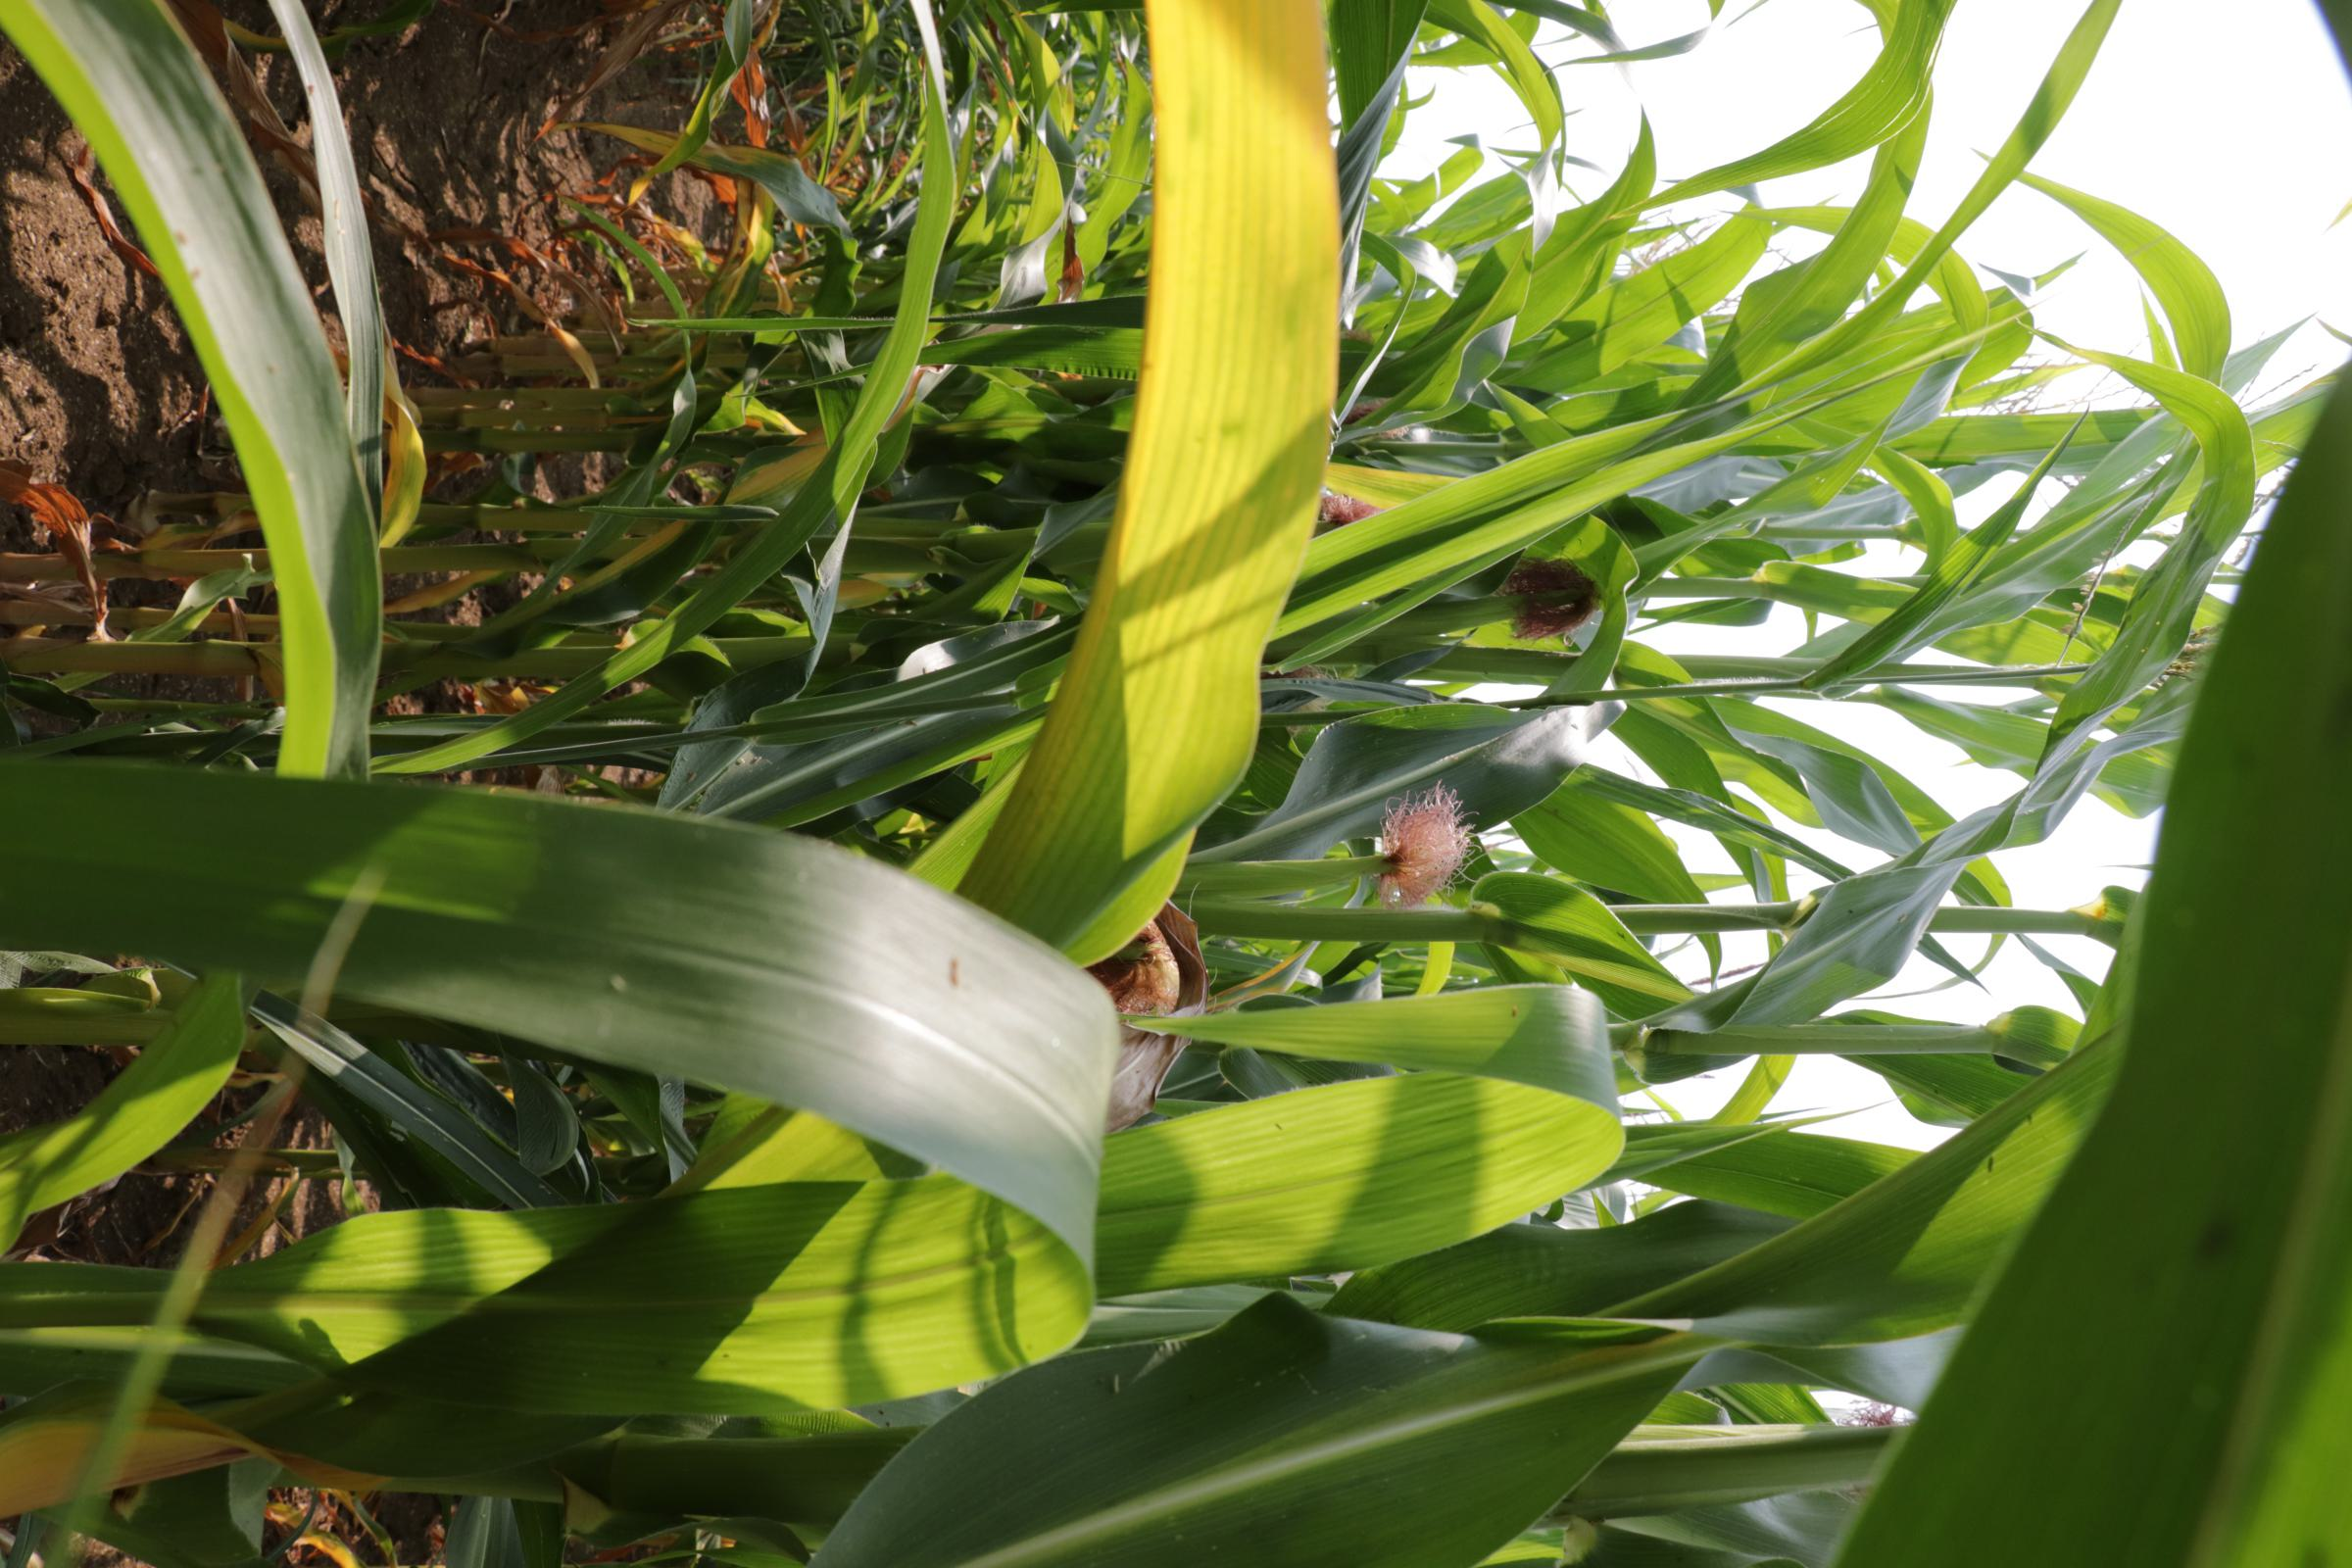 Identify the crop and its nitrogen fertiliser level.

maize, no added nitrogen
